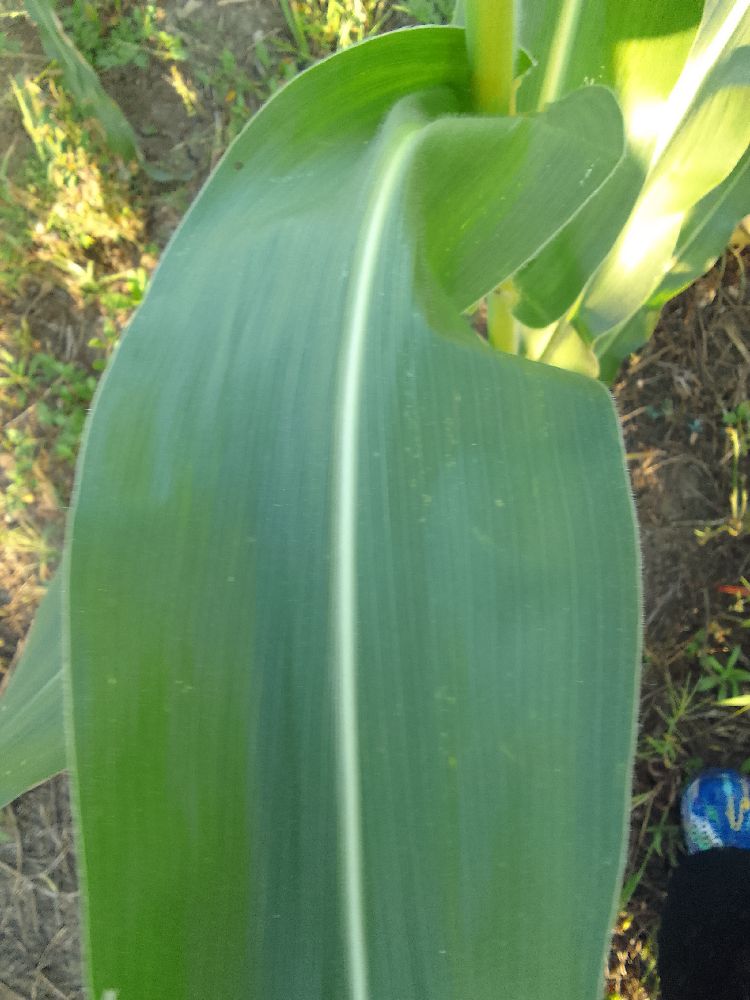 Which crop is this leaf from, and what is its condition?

maize, healthy
